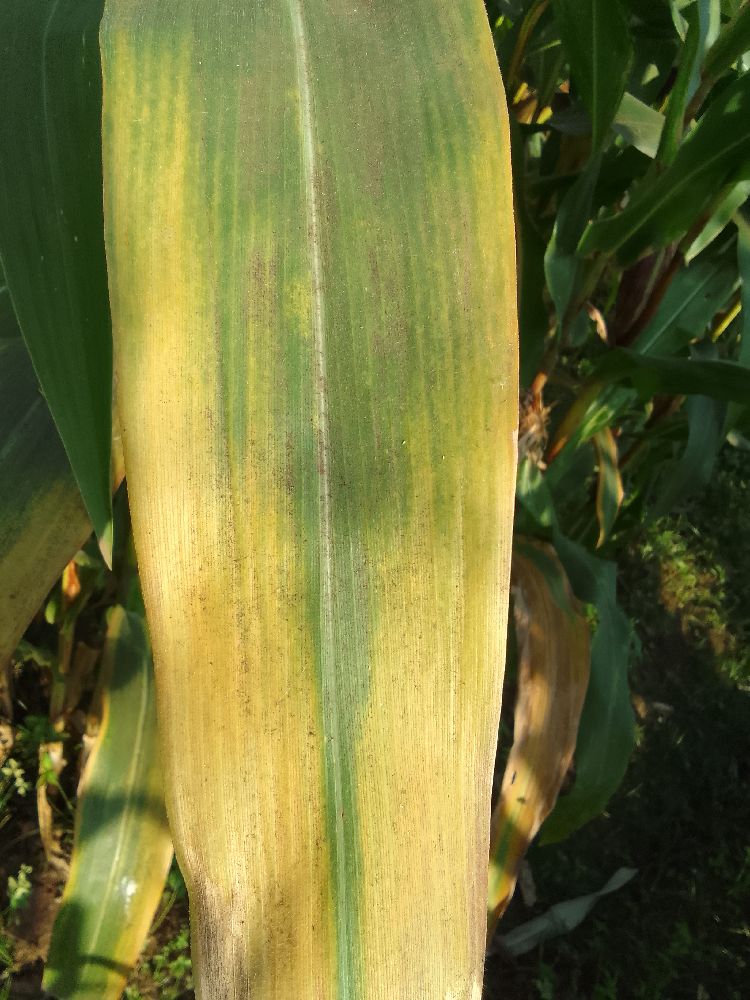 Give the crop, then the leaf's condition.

maize, maize lethal necrosis
